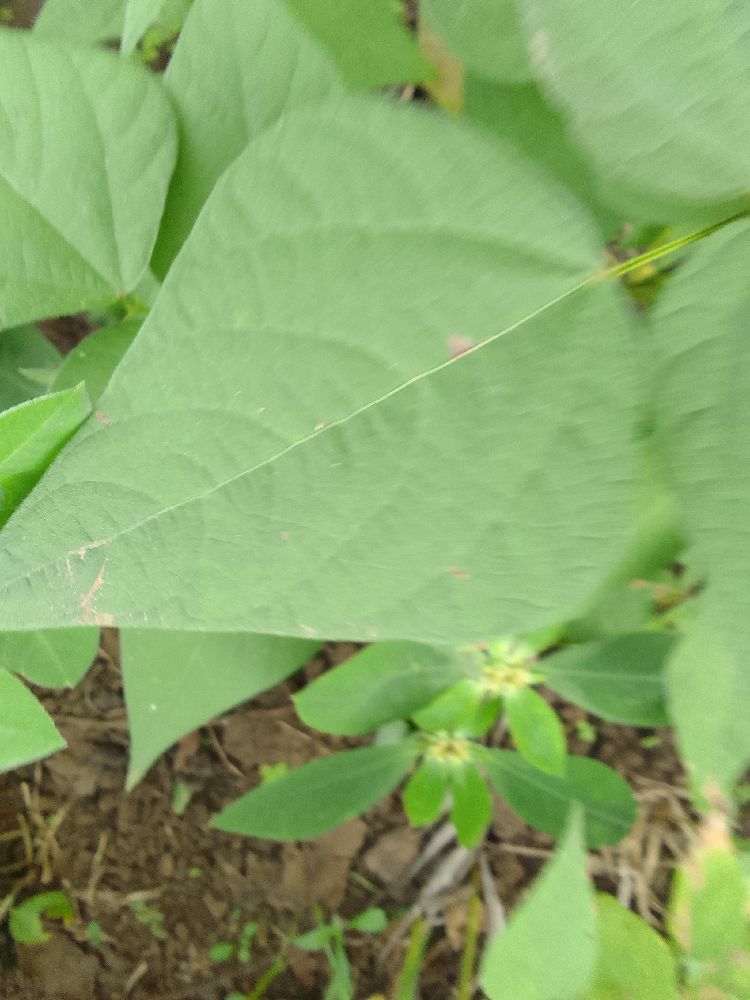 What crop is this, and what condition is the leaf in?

common bean, healthy
